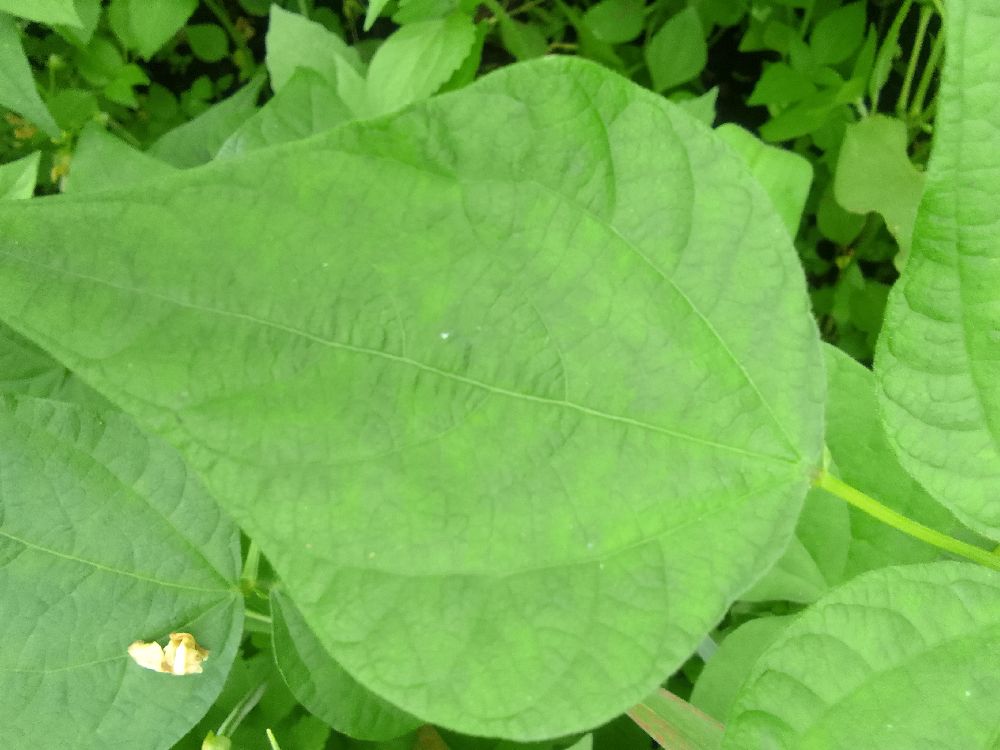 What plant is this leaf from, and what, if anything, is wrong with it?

common bean, healthy
